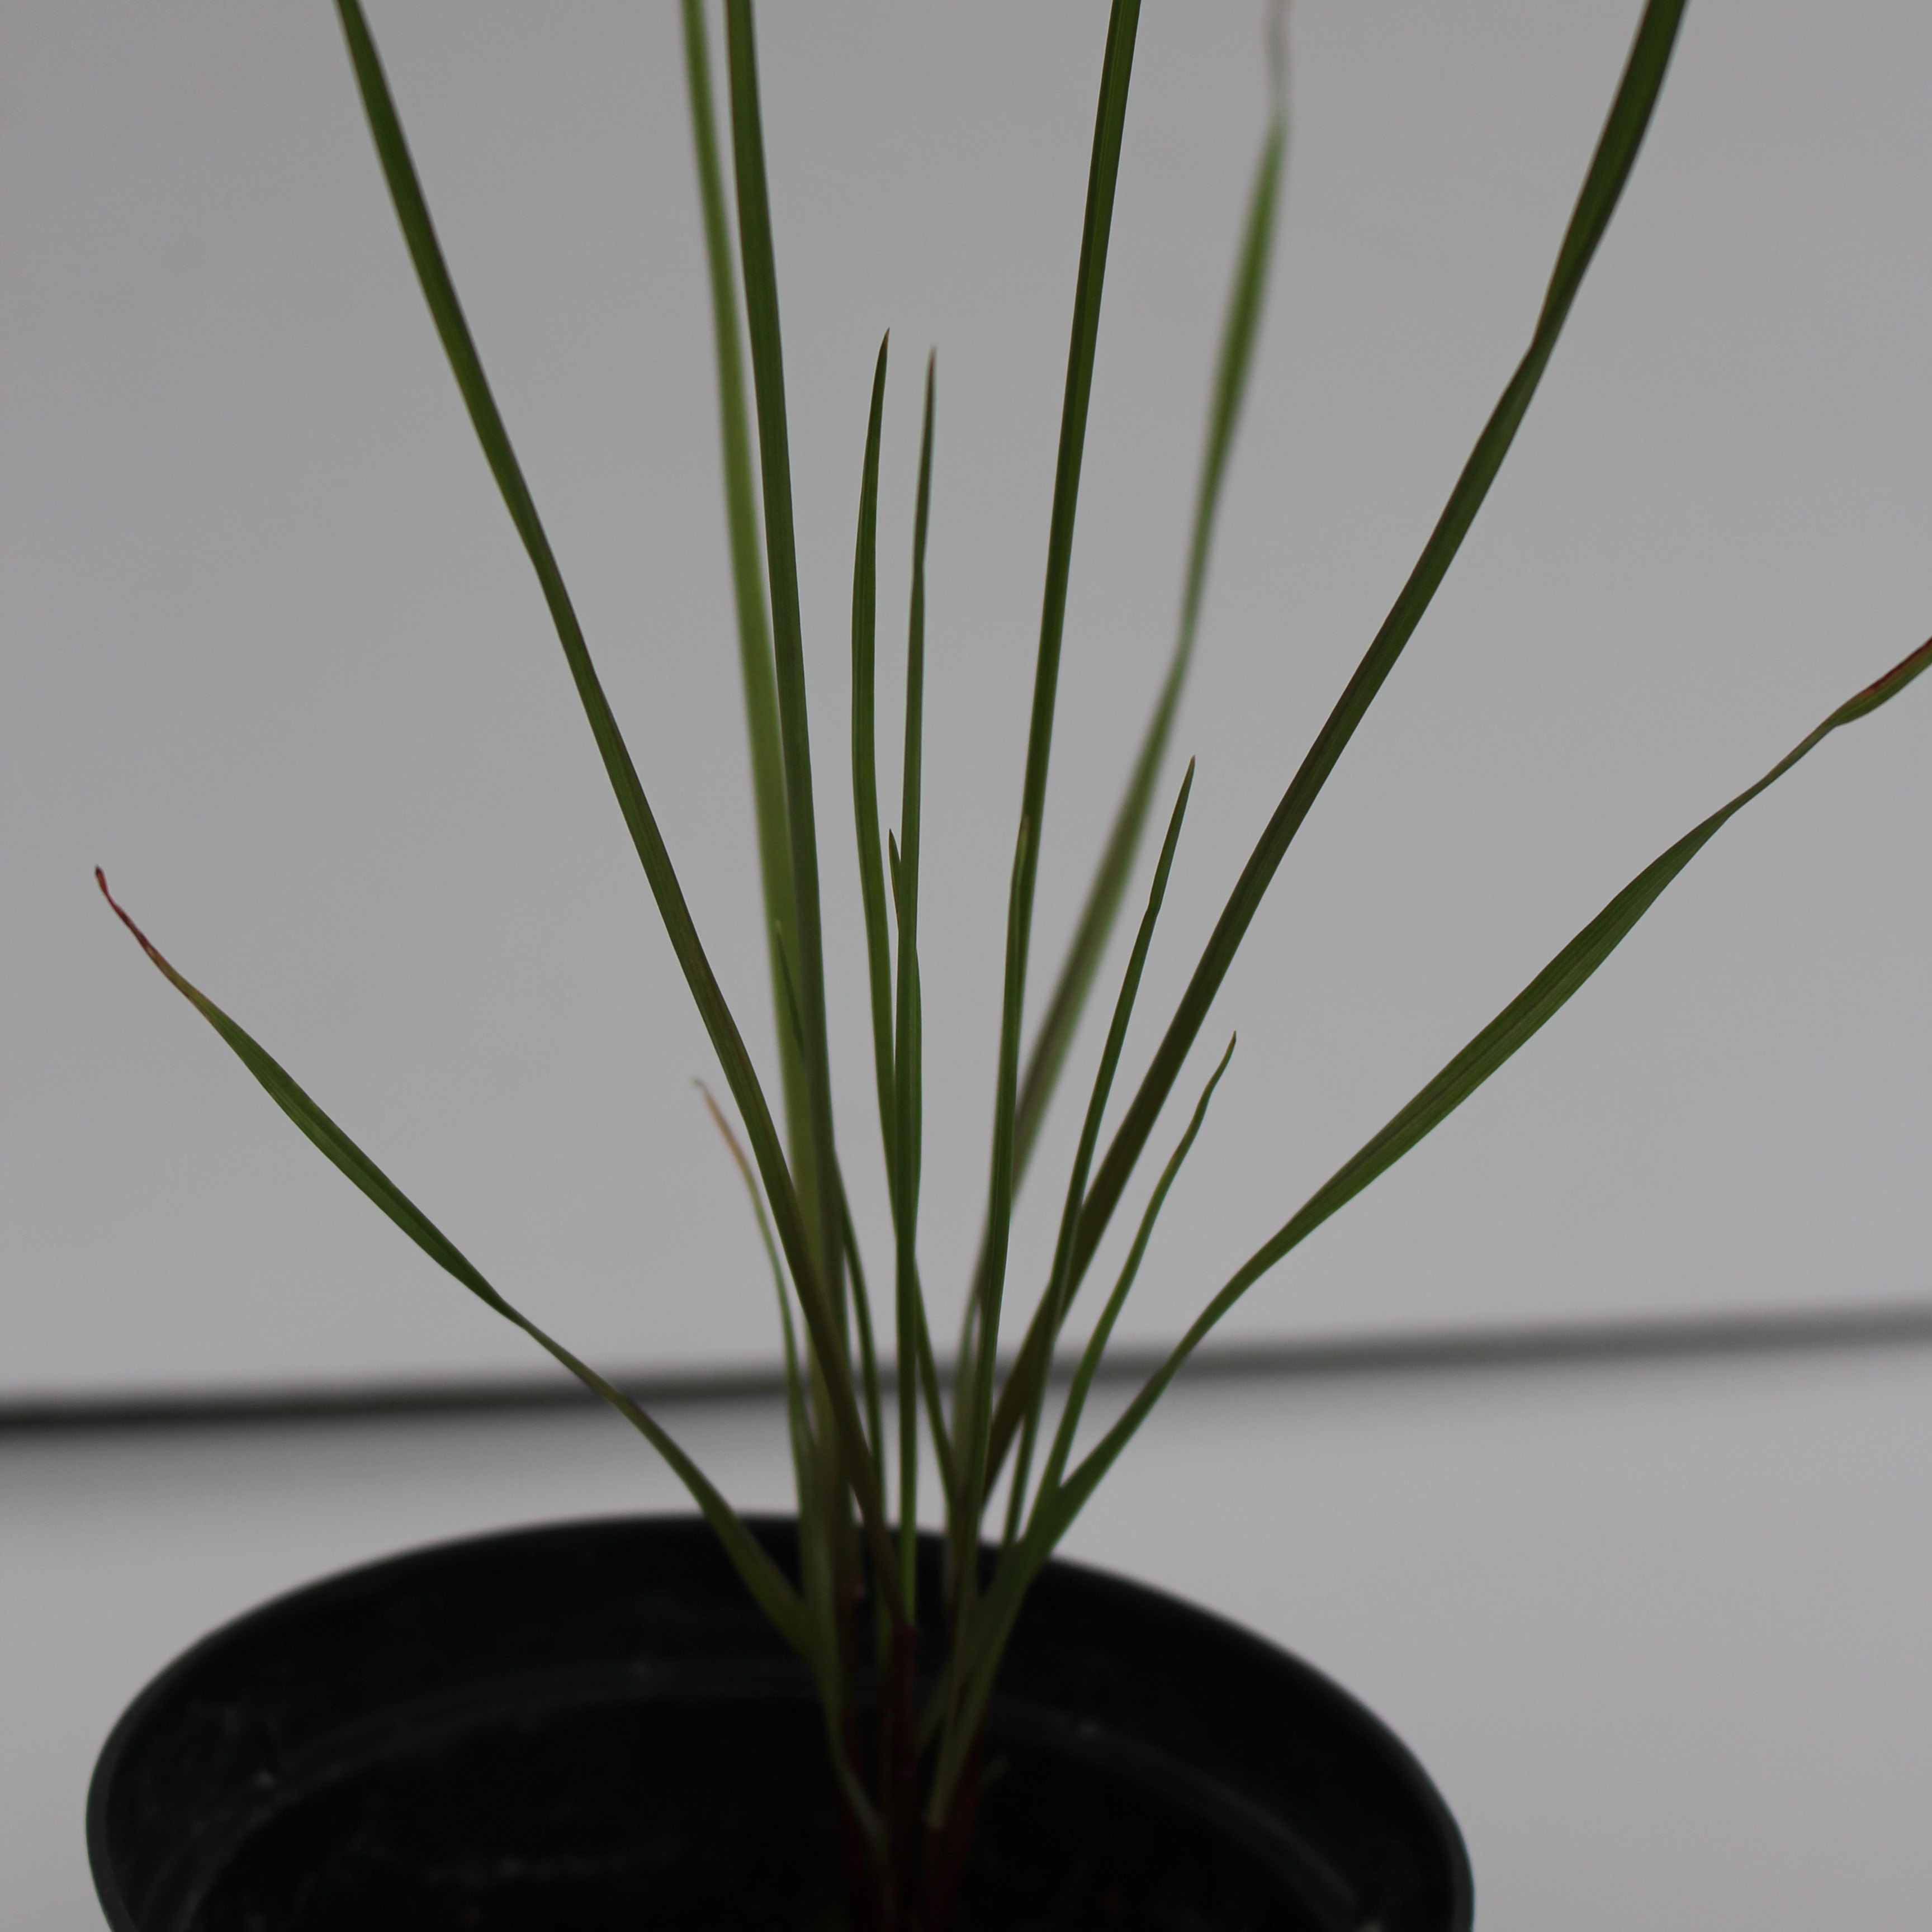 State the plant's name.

Lolium multiflorum
